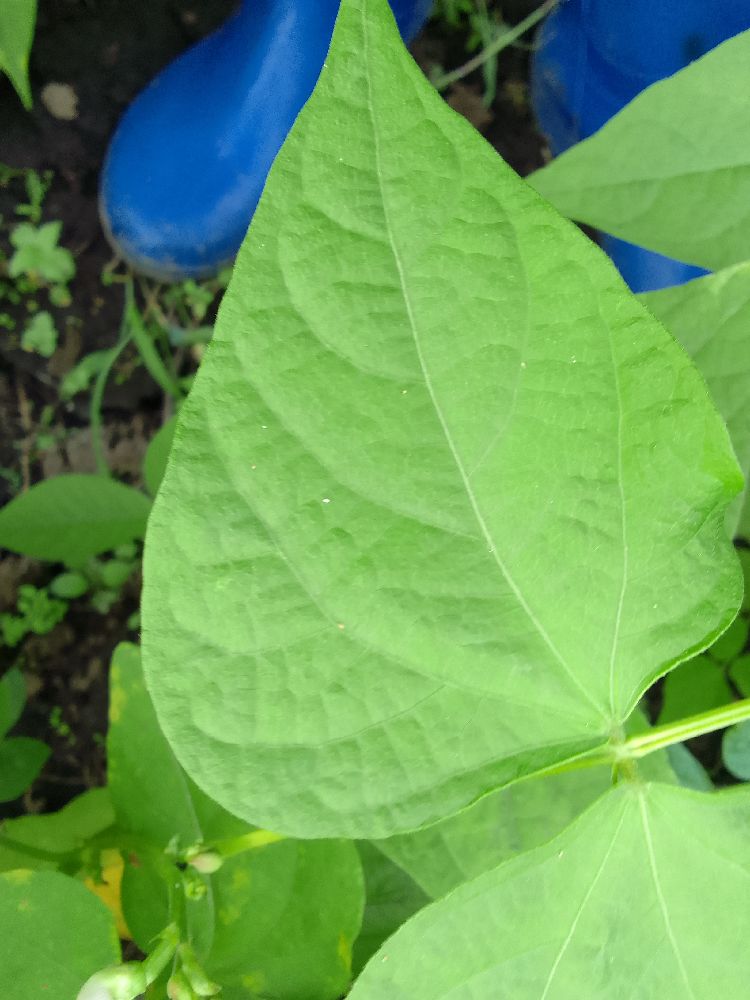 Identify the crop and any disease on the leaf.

common bean, healthy
